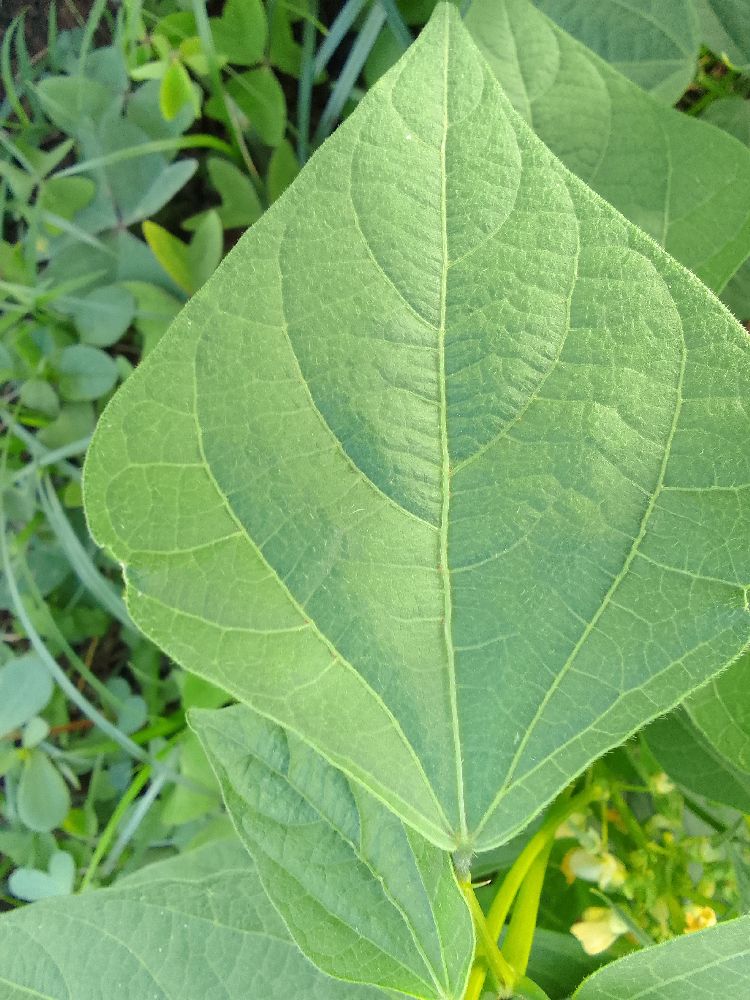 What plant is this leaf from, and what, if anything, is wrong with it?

common bean, healthy
